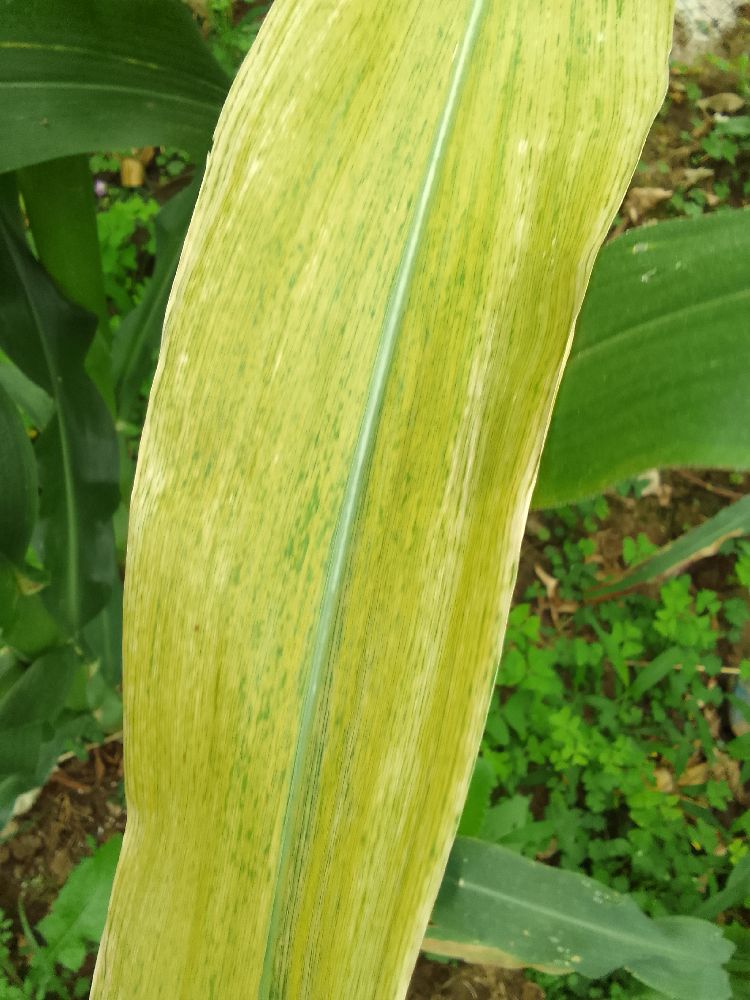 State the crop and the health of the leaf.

maize, maize lethal necrosis
